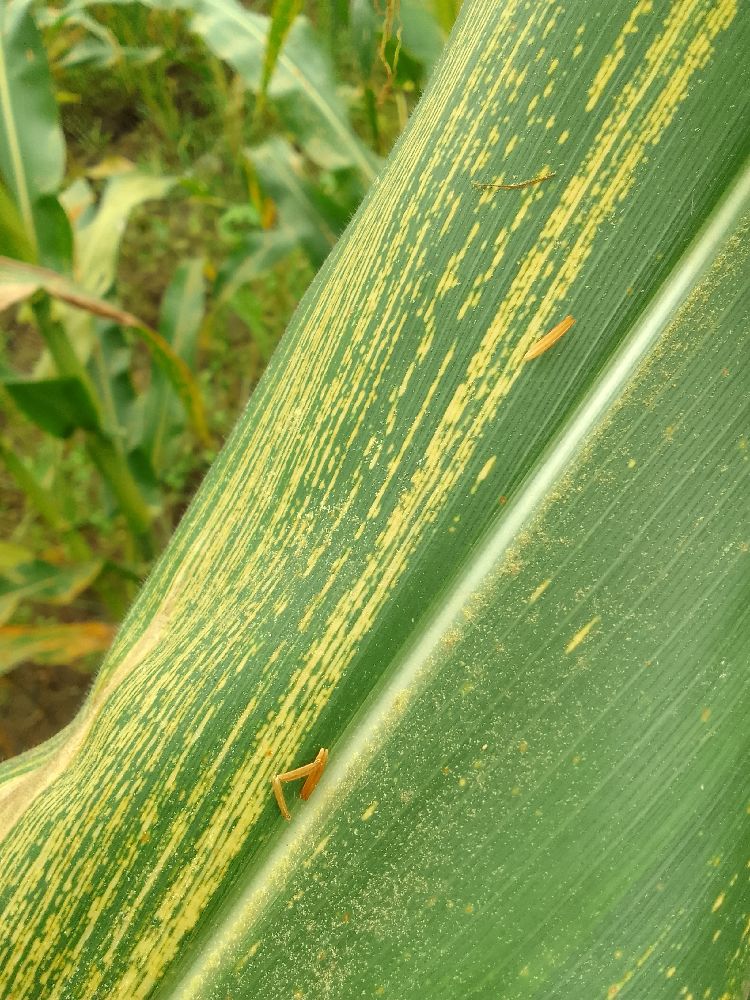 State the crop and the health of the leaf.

maize, maize streak virus
